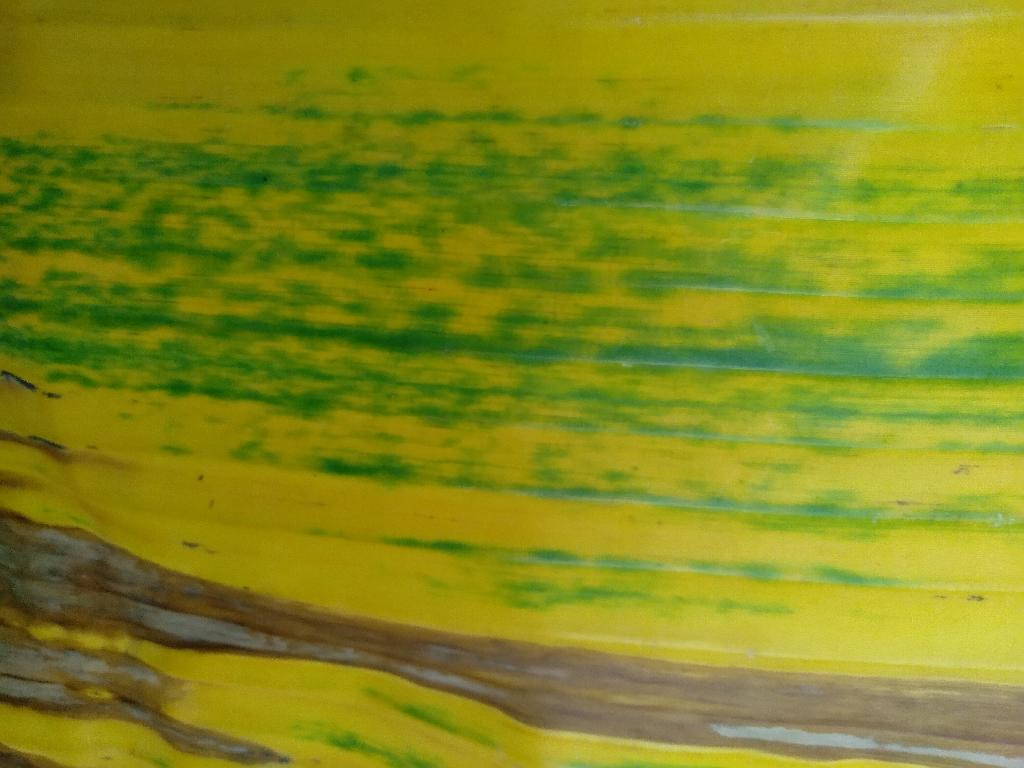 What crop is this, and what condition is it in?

banana, fusarium wilt race 1
